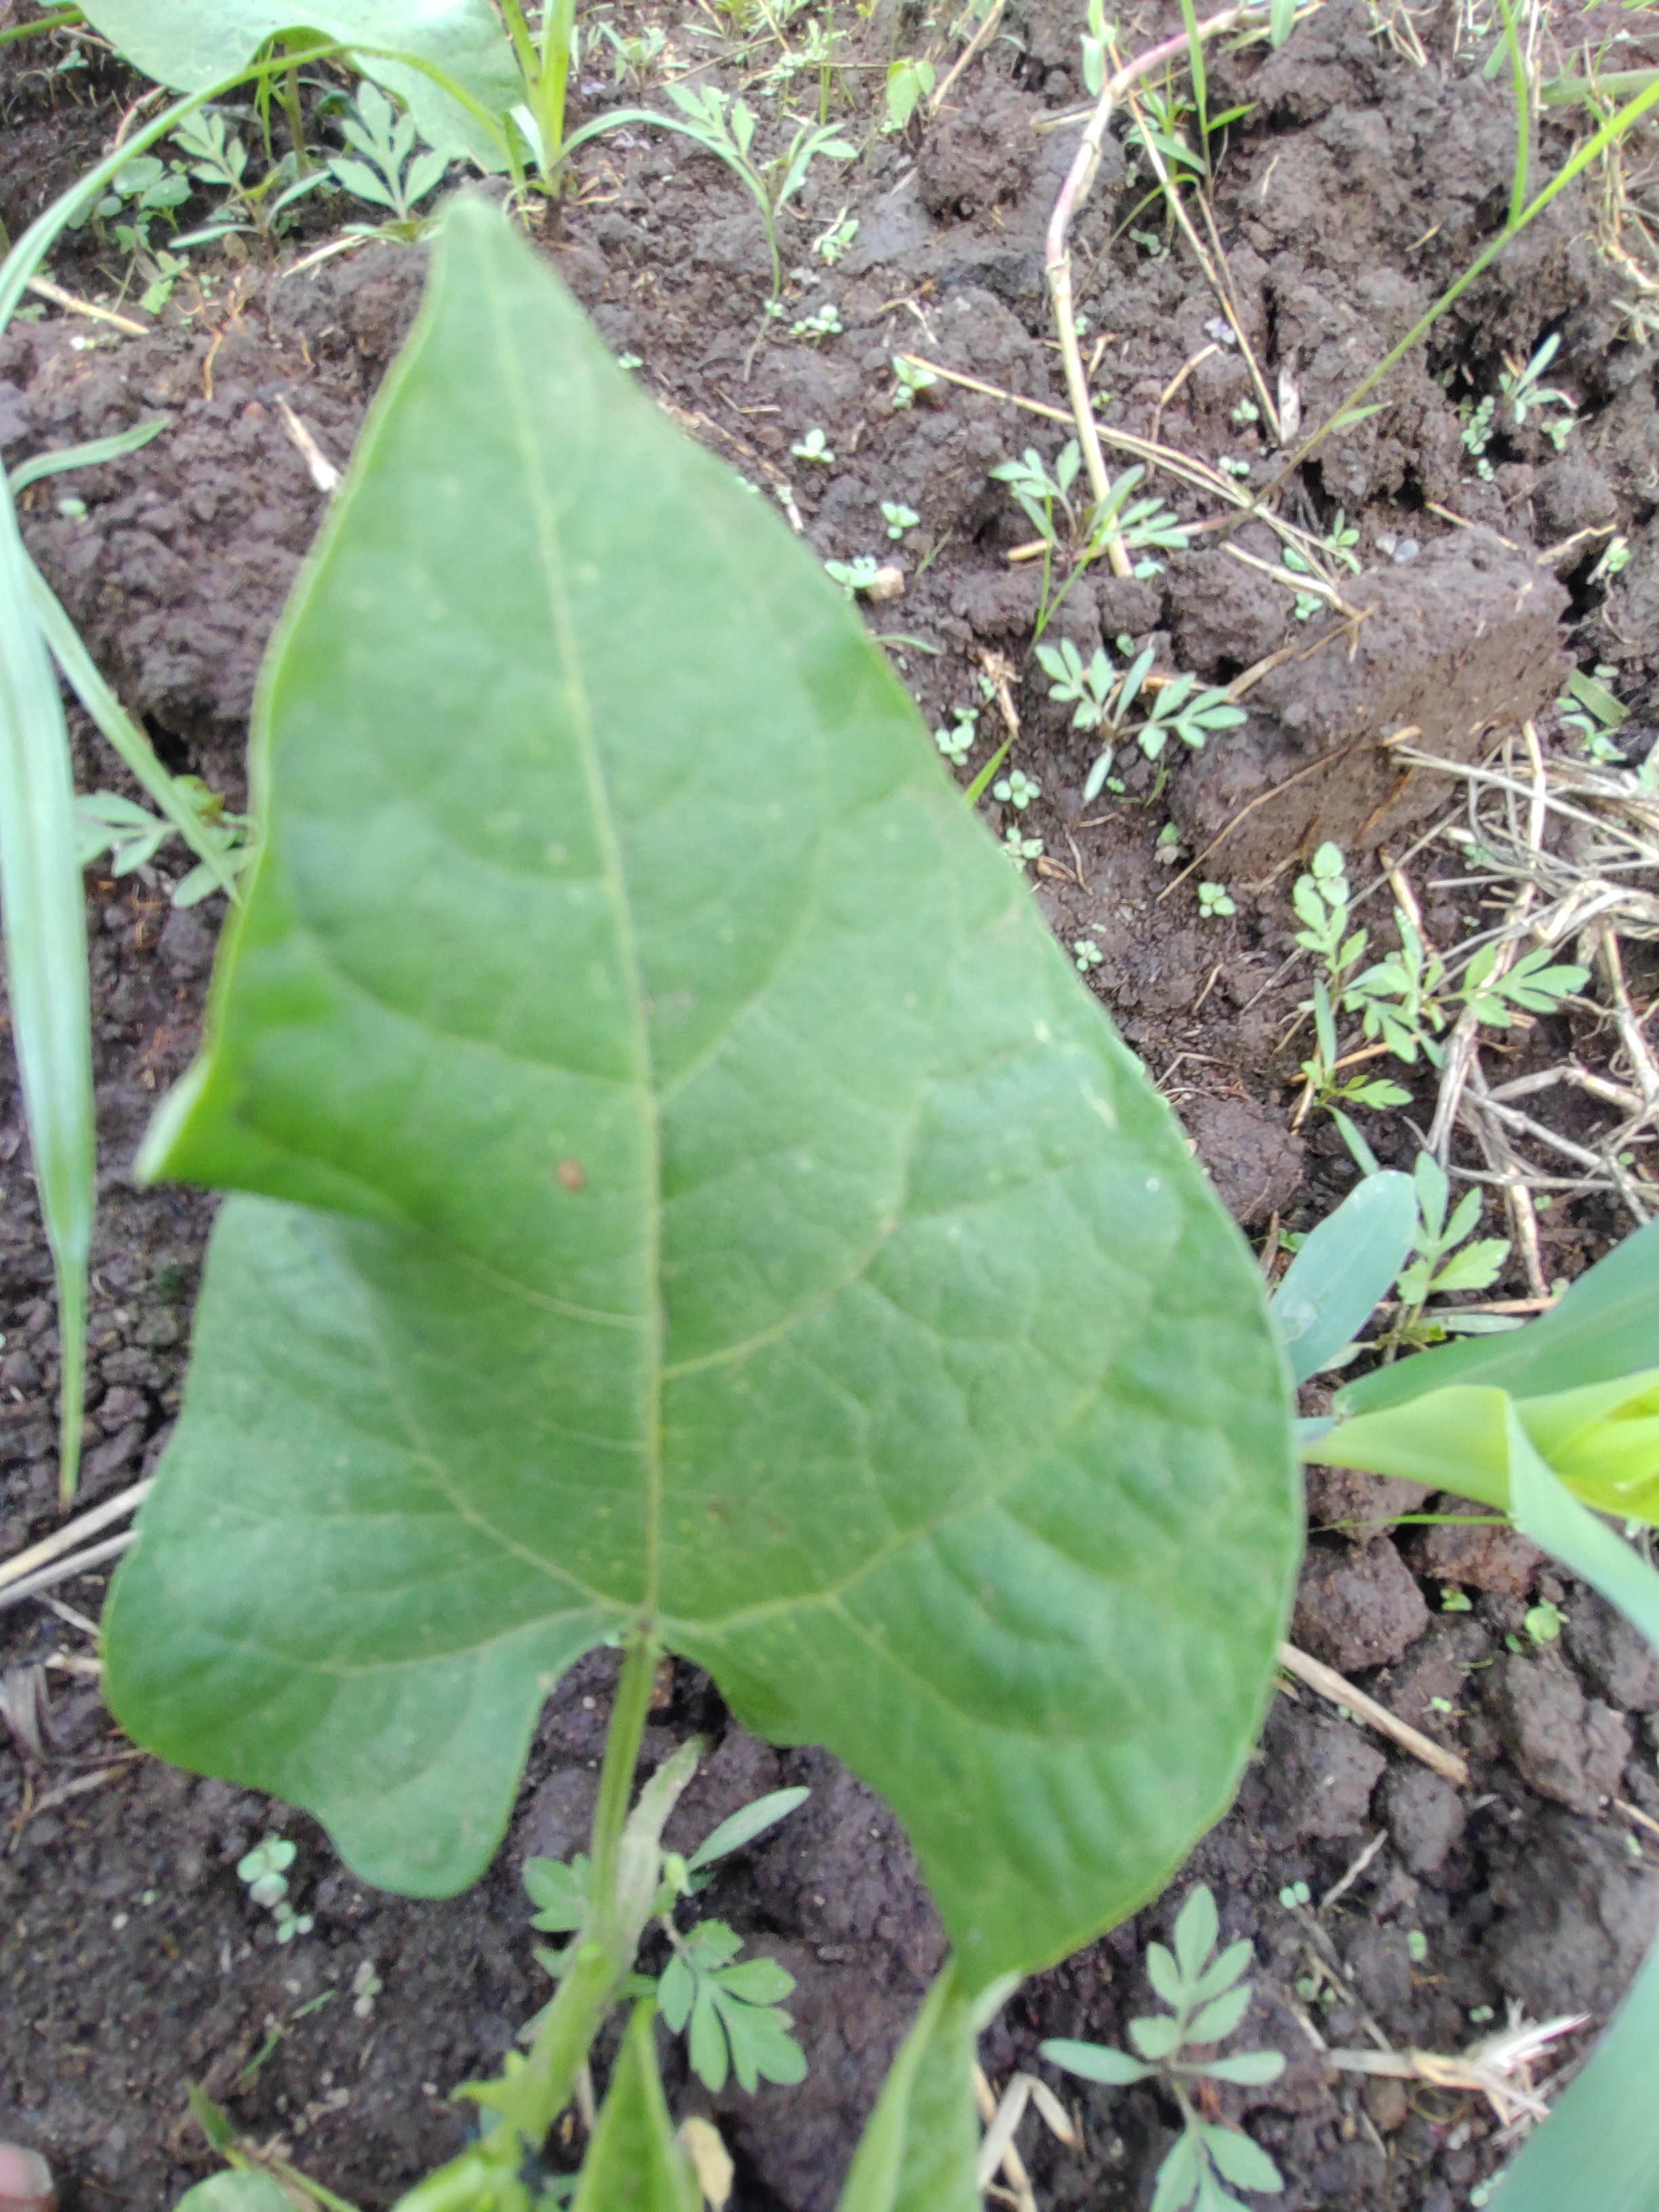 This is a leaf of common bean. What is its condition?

healthy
